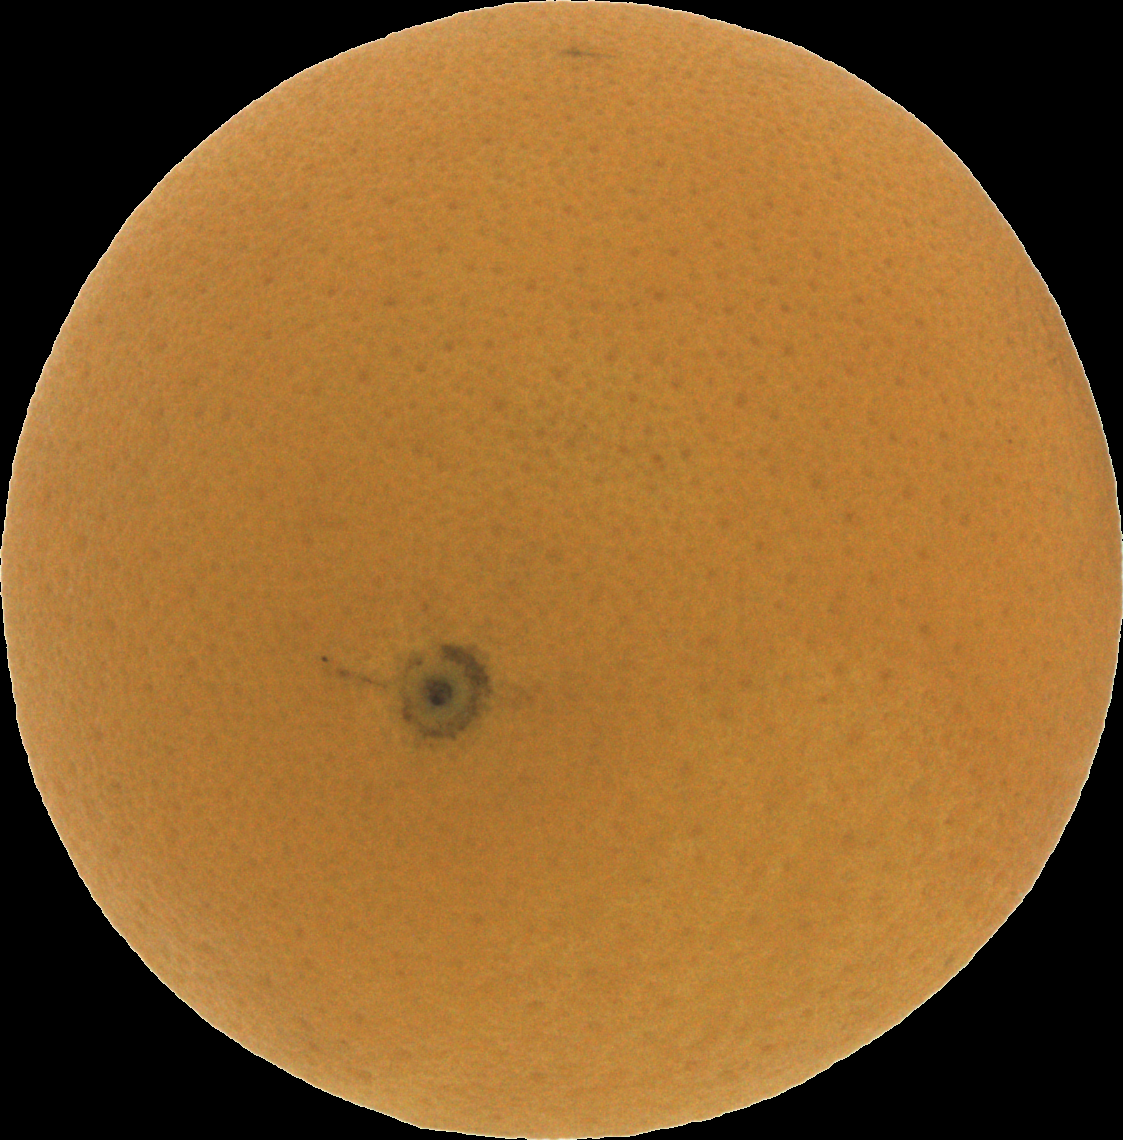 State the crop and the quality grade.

orange, good
